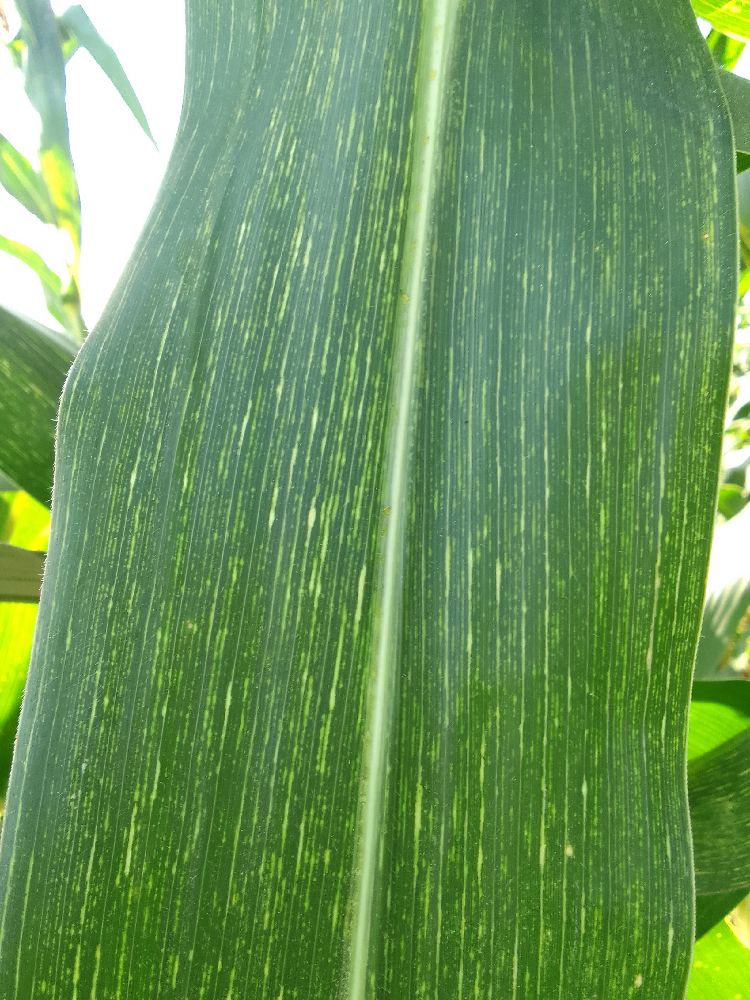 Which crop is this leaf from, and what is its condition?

maize, maize streak virus
